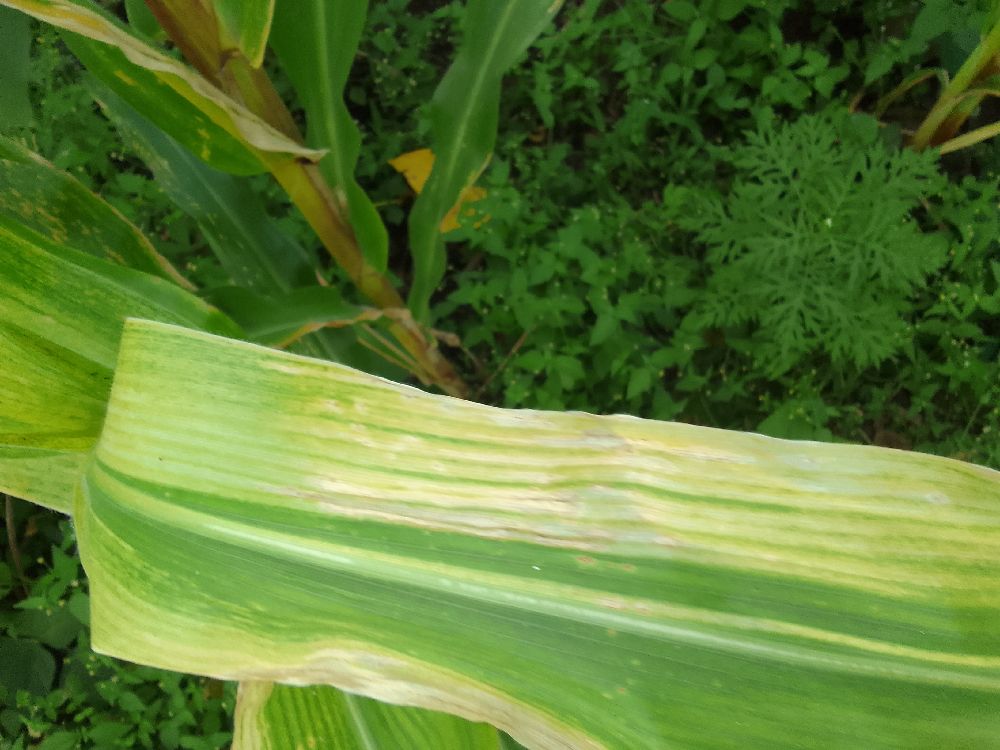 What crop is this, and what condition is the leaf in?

maize, maize lethal necrosis
